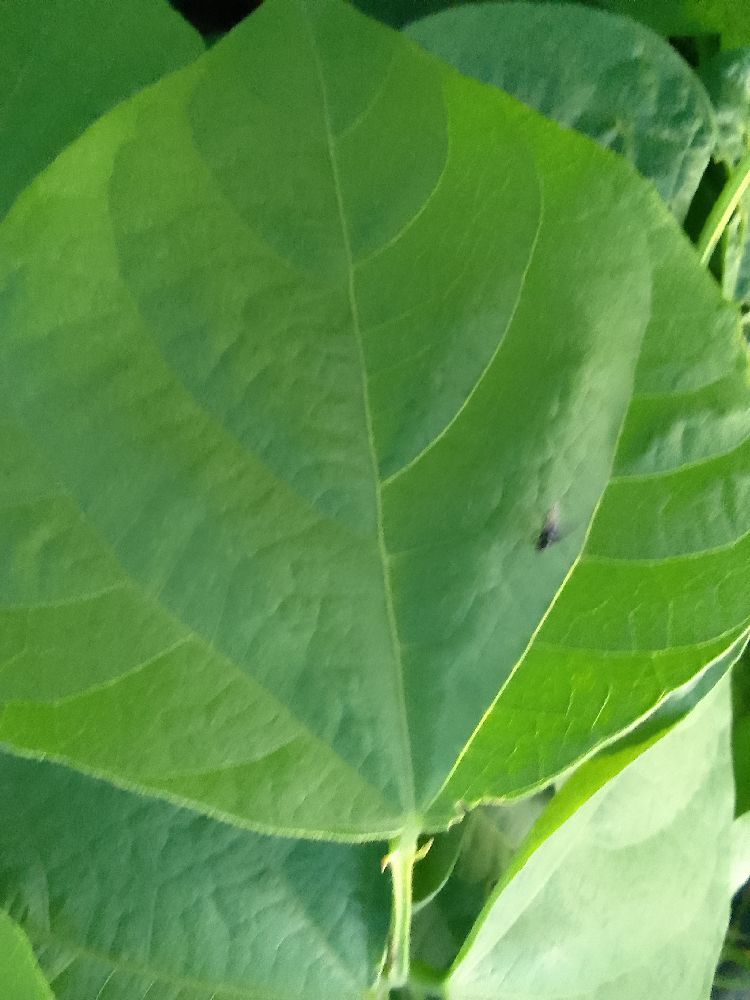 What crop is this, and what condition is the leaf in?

common bean, healthy
